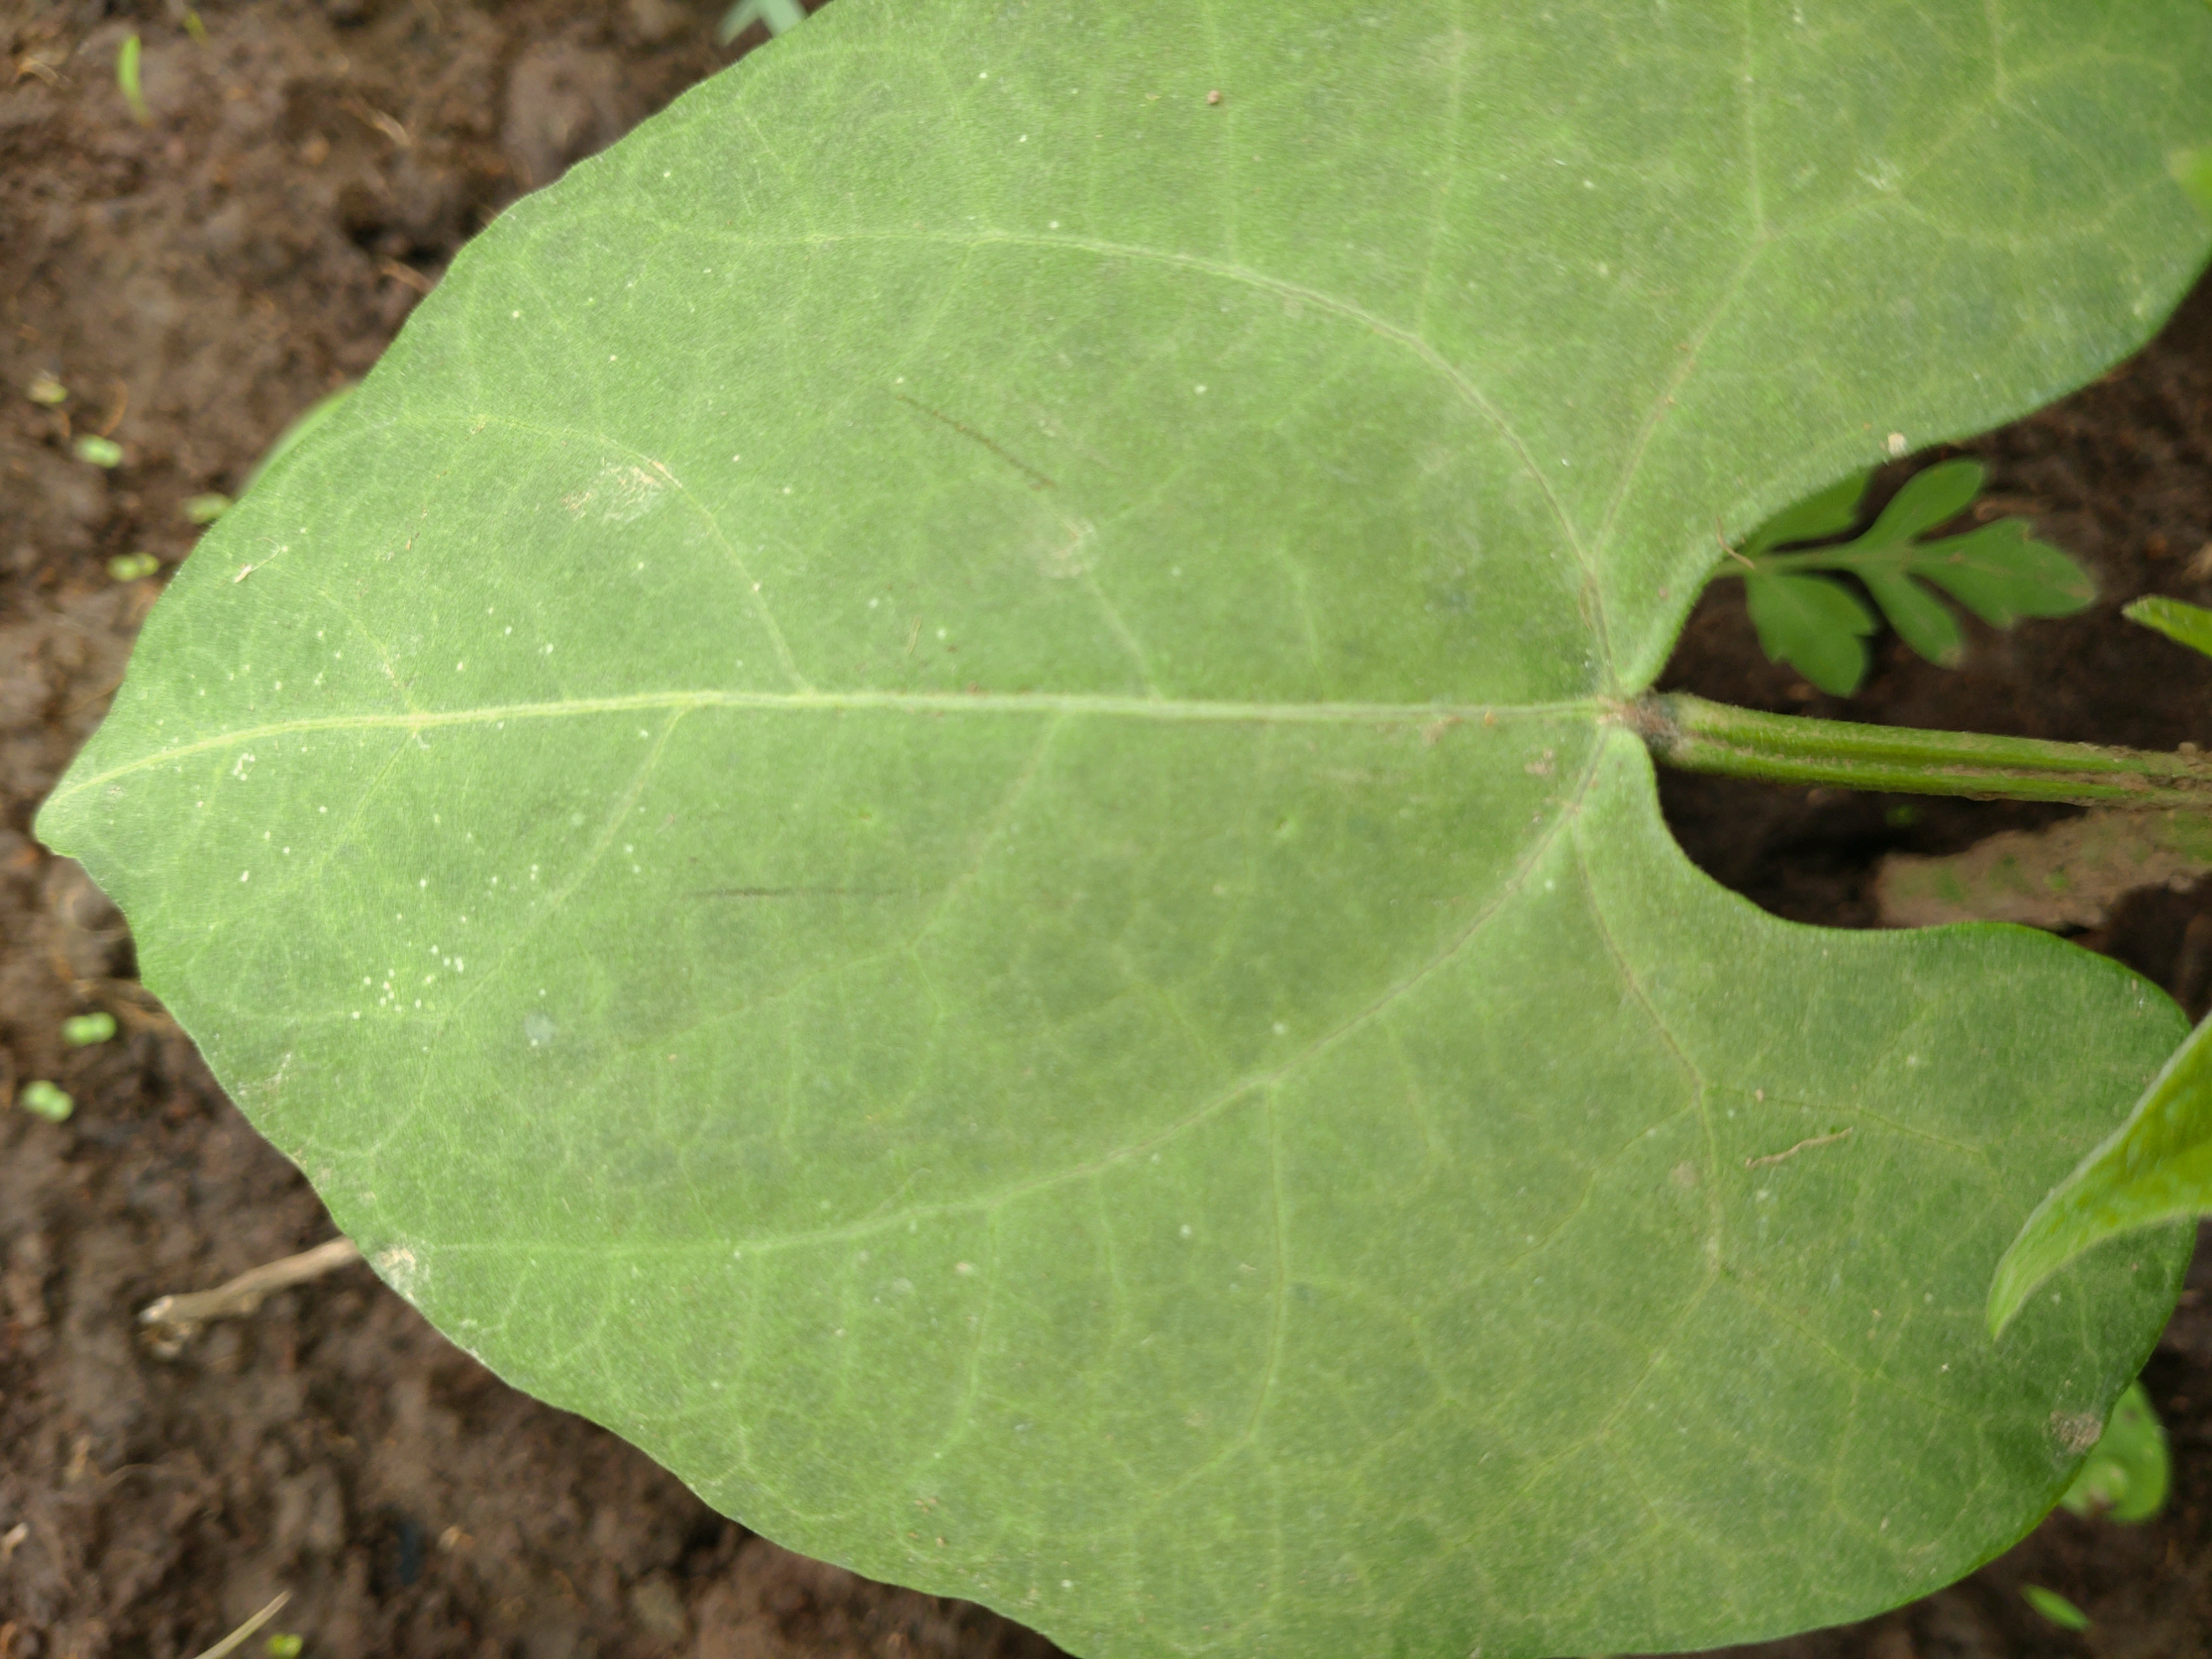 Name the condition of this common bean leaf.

healthy
